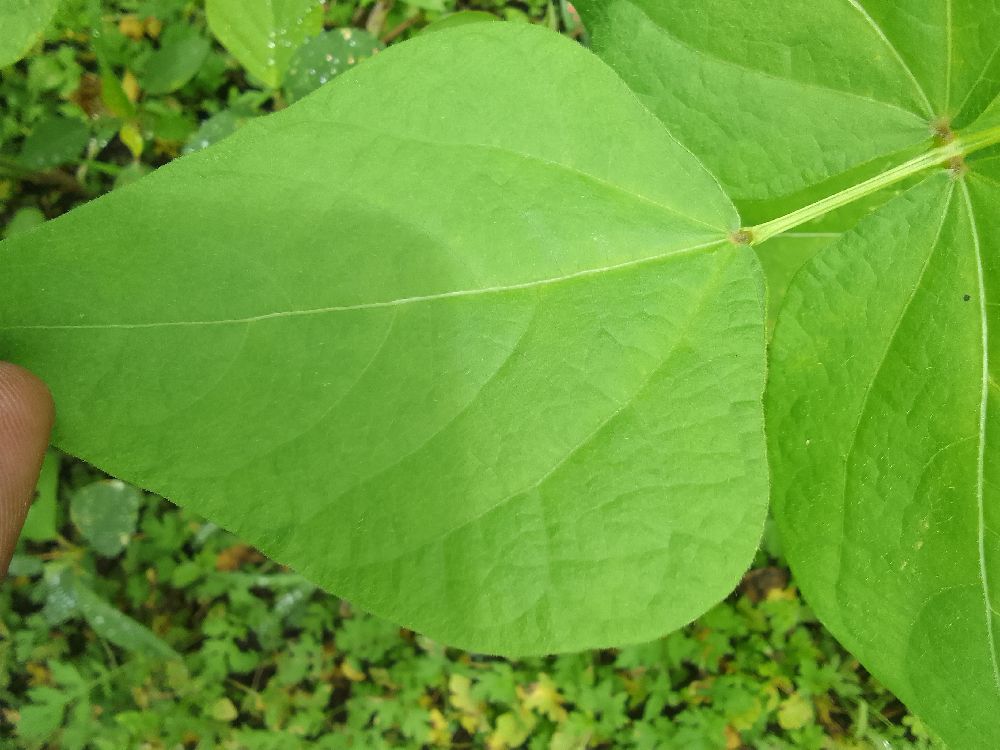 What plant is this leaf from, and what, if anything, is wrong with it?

common bean, healthy
